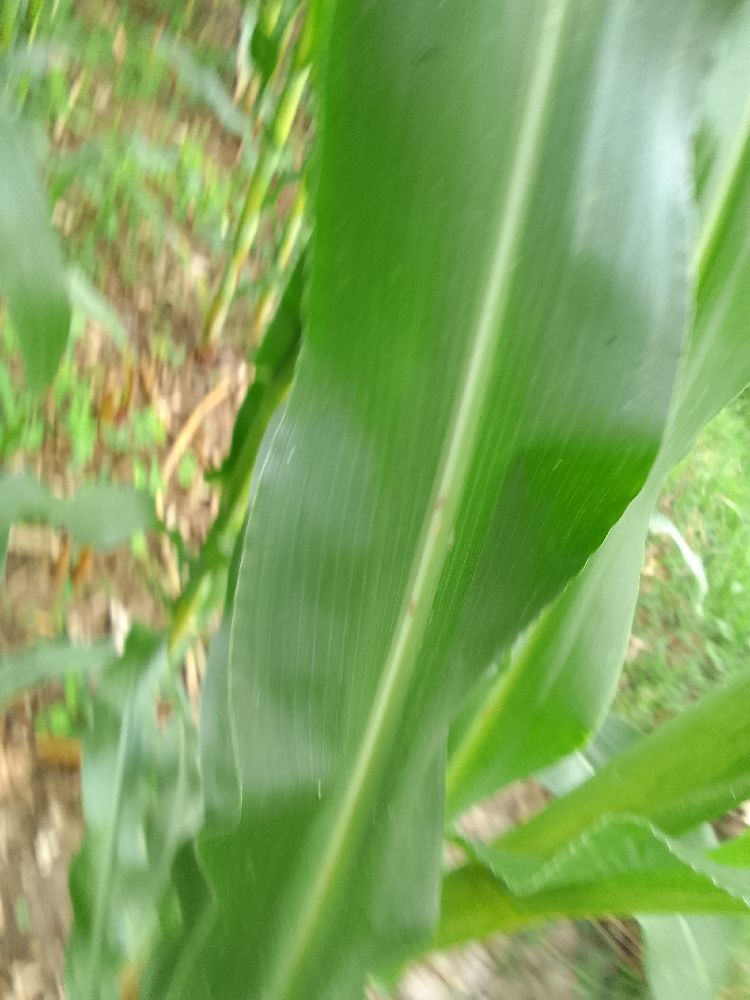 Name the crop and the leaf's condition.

maize, healthy
